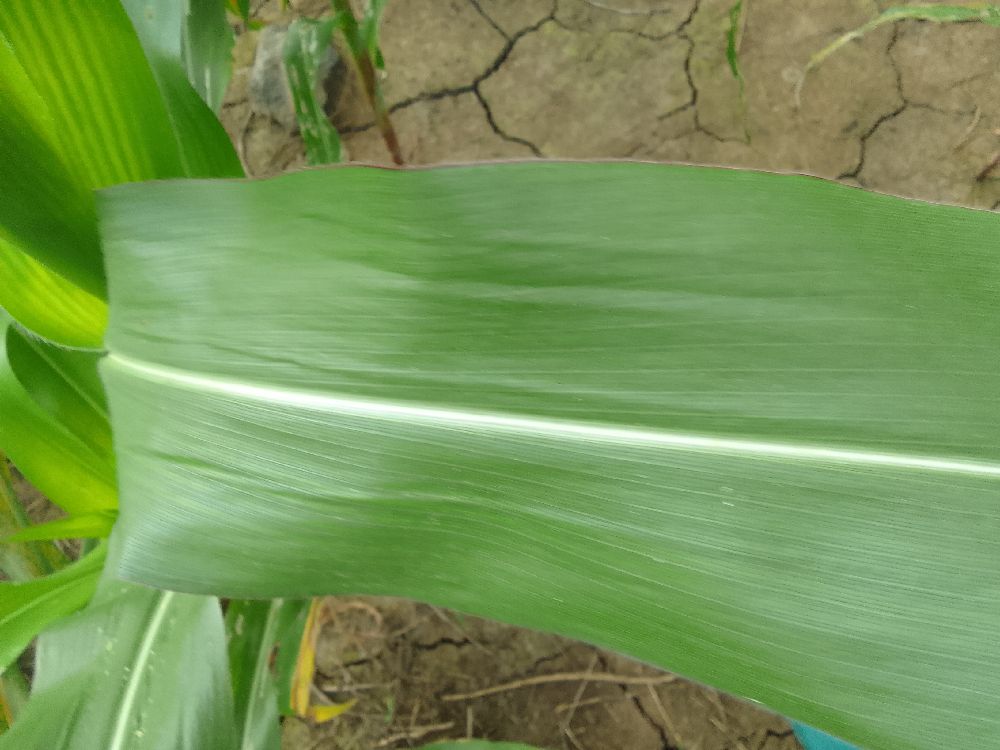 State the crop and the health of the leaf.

maize, healthy
